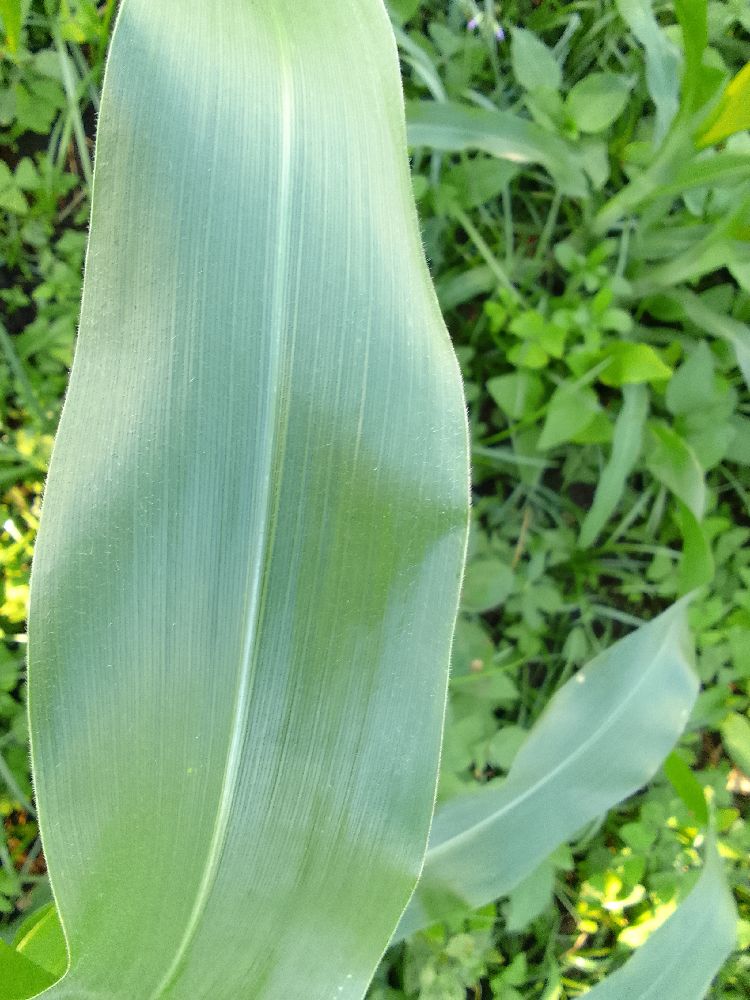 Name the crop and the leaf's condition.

maize, healthy
